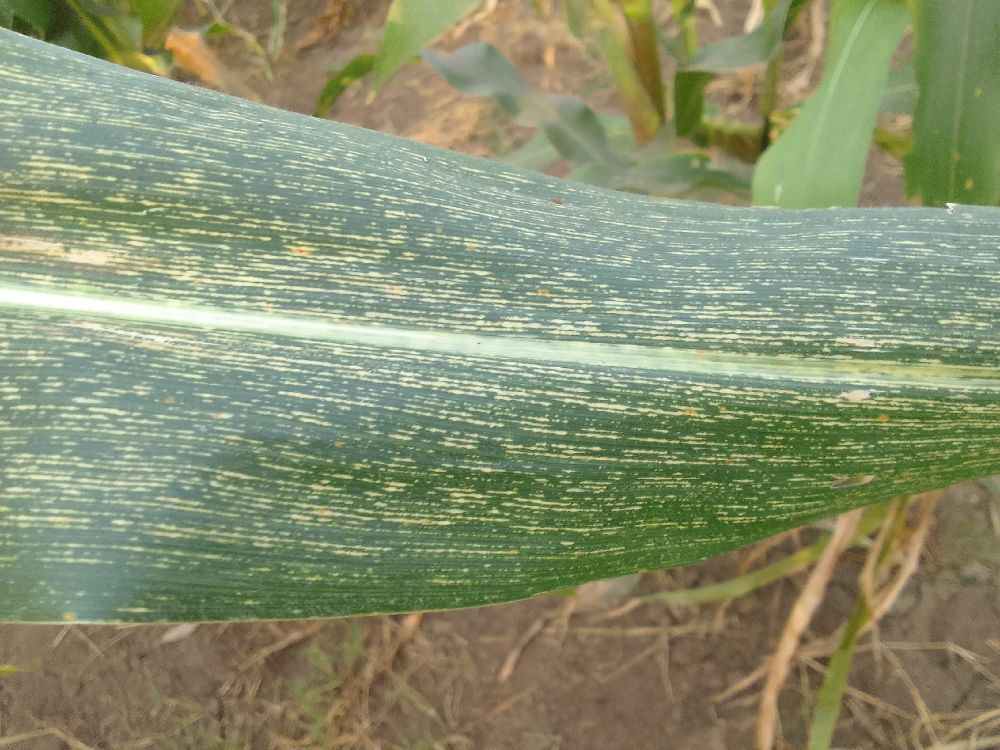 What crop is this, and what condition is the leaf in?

maize, maize streak virus
